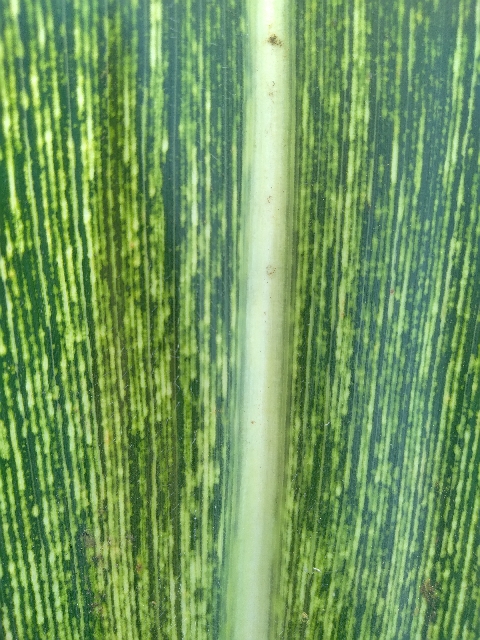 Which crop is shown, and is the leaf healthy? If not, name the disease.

maize, maize streak virus
